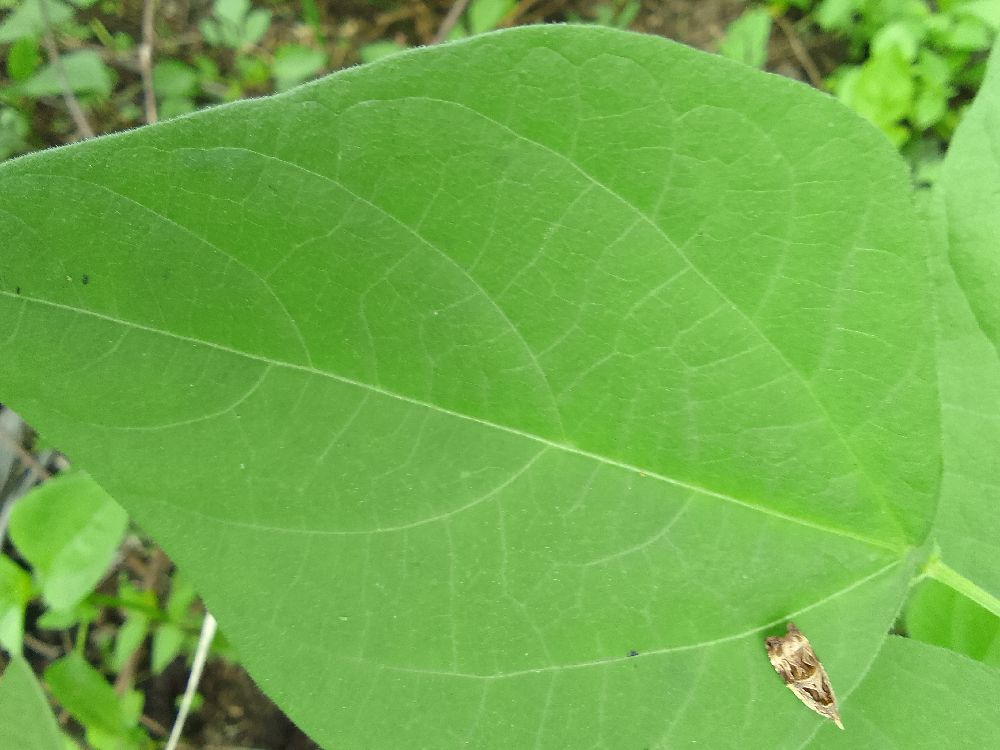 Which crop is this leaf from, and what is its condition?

common bean, healthy
